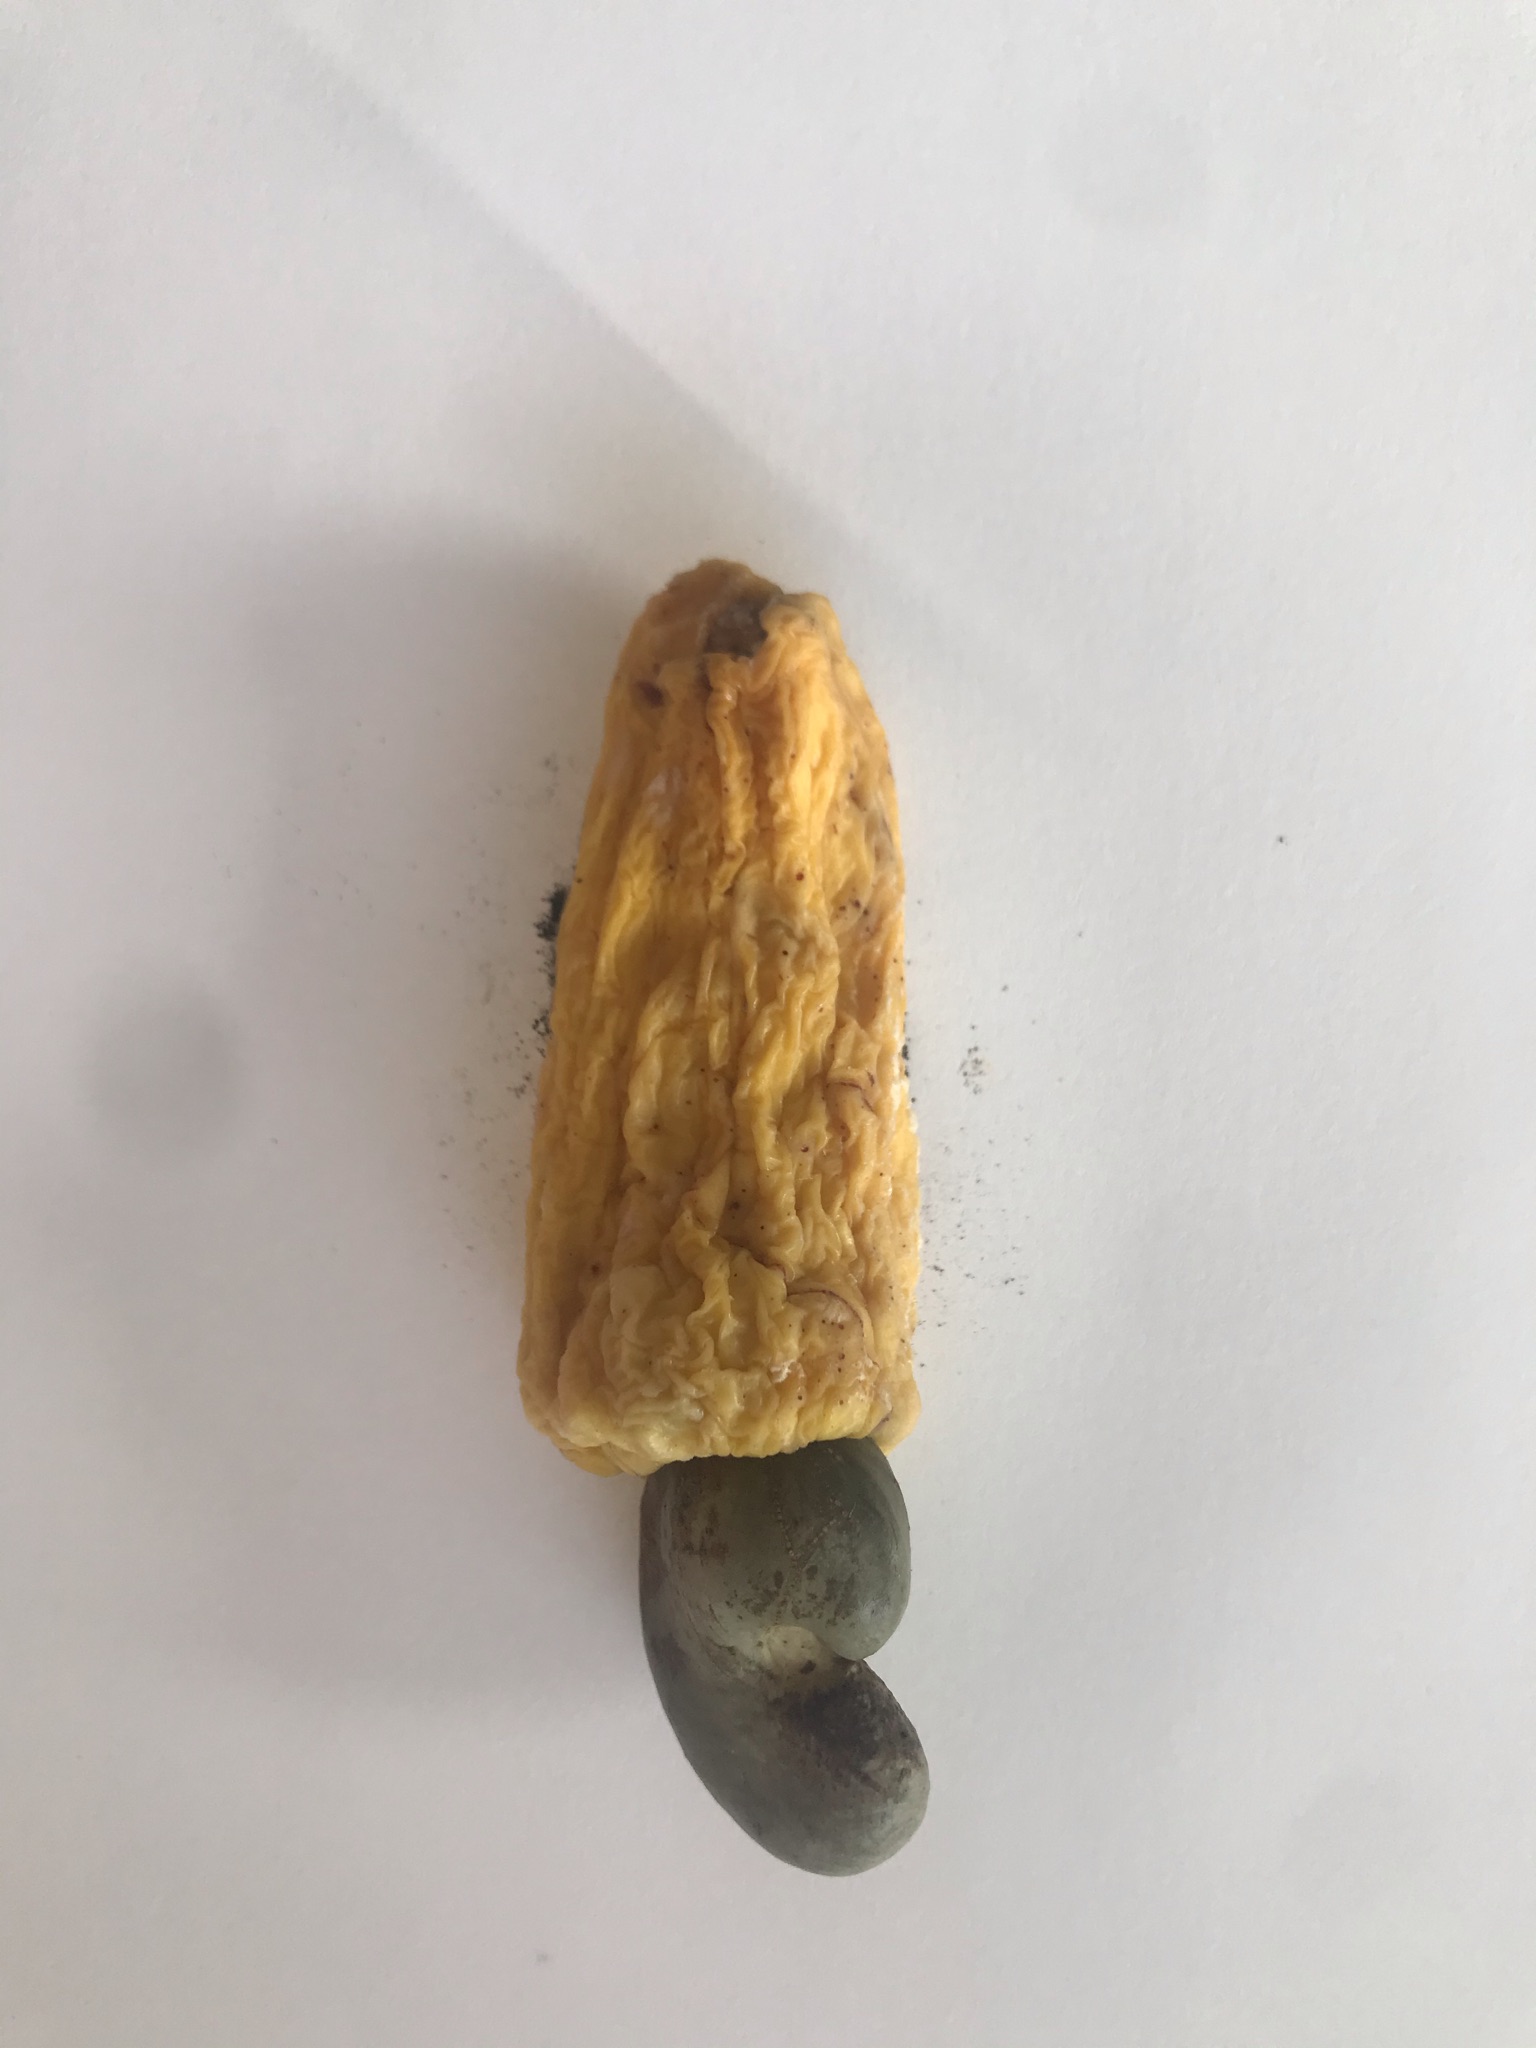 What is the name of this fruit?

caju amarelo
